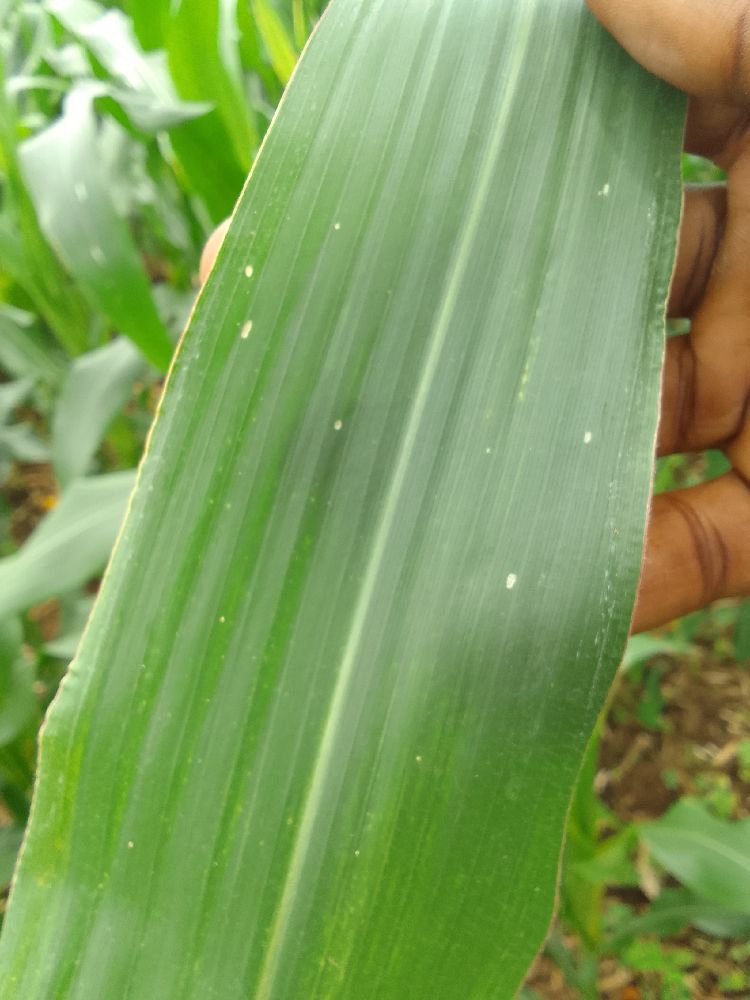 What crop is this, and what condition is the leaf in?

maize, healthy
